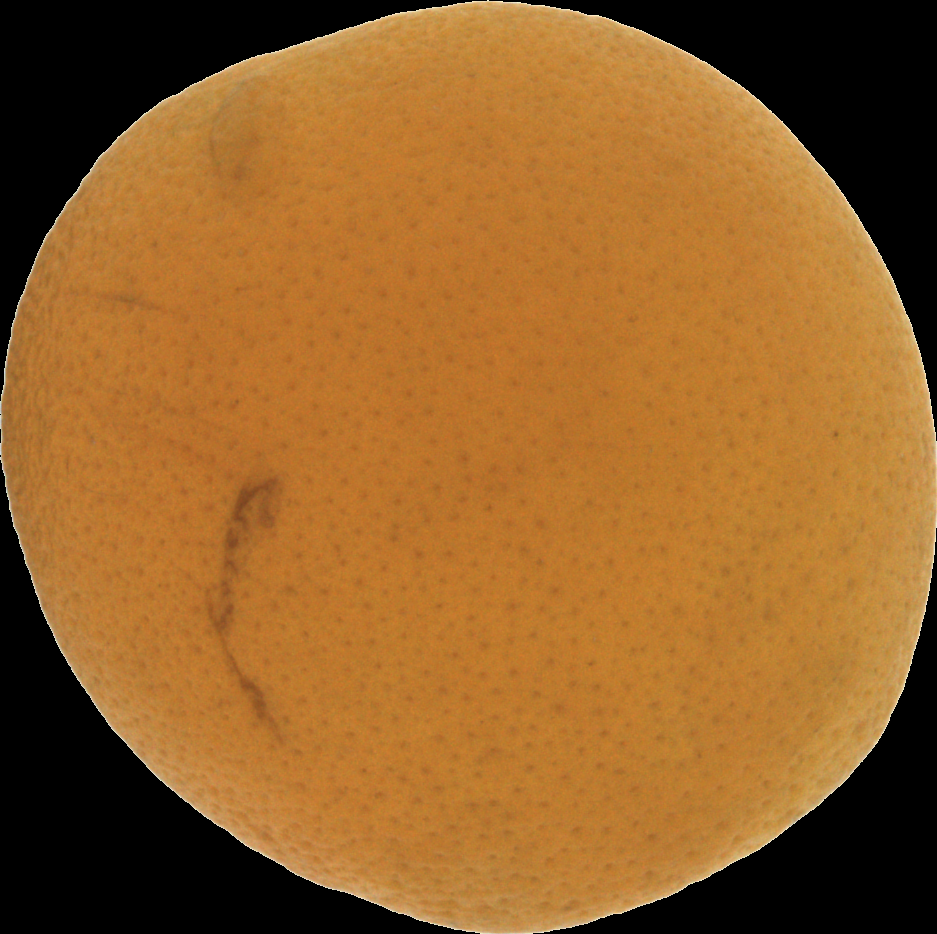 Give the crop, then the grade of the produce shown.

orange, bad
